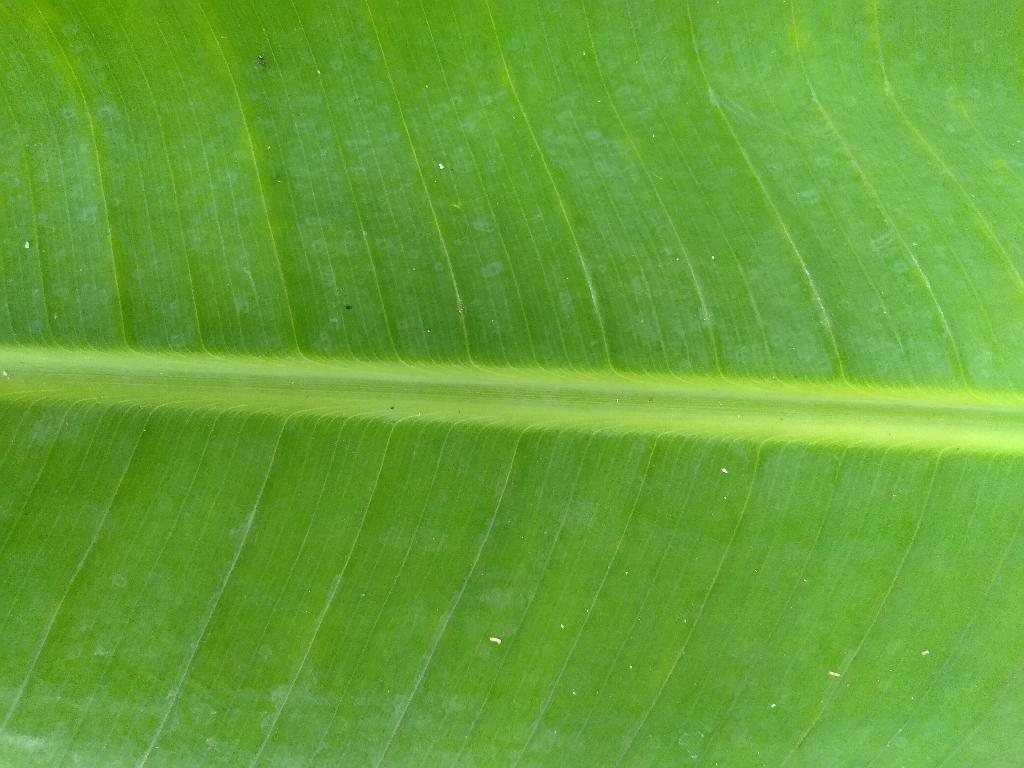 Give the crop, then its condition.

banana, healthy
